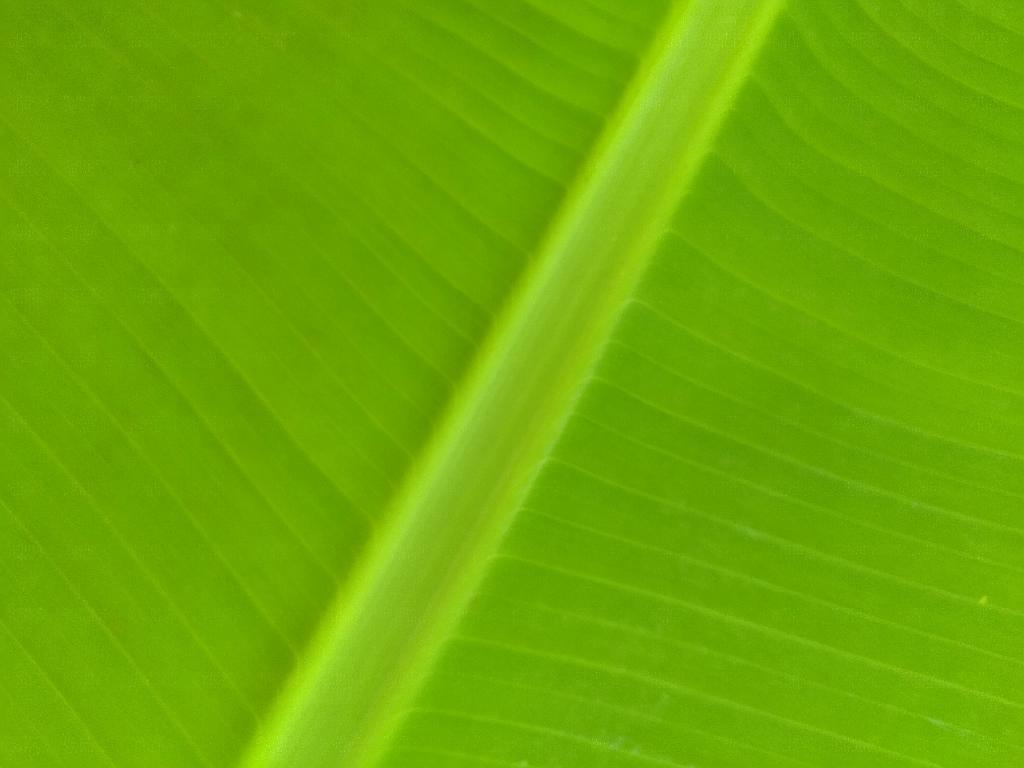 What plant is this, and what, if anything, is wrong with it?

banana, healthy
